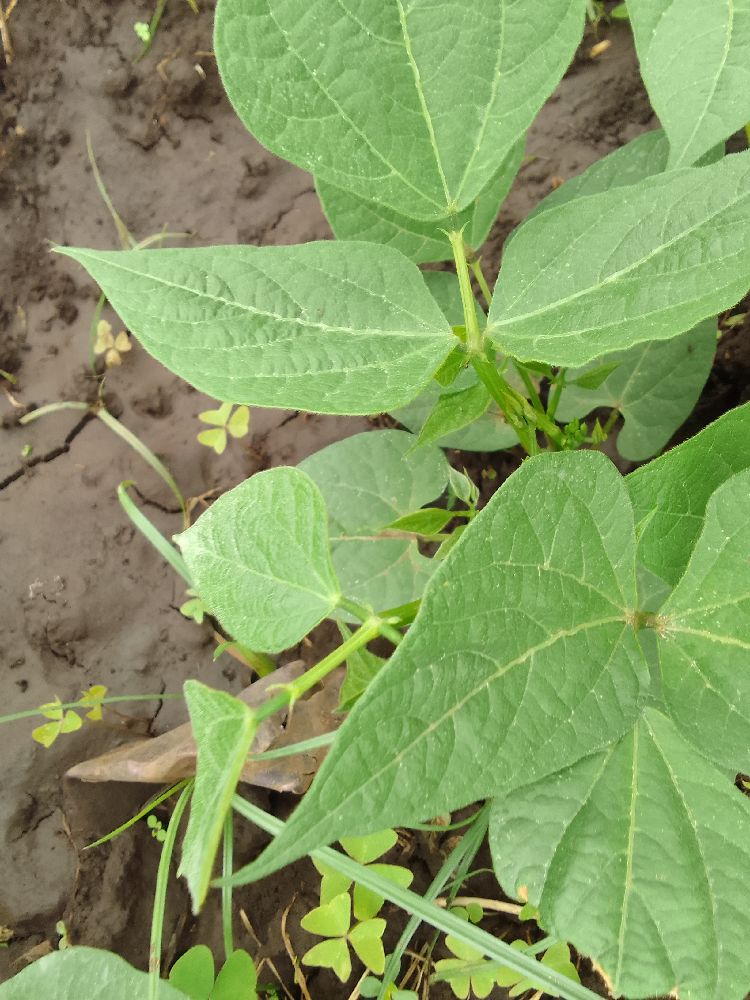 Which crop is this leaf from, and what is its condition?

common bean, healthy
